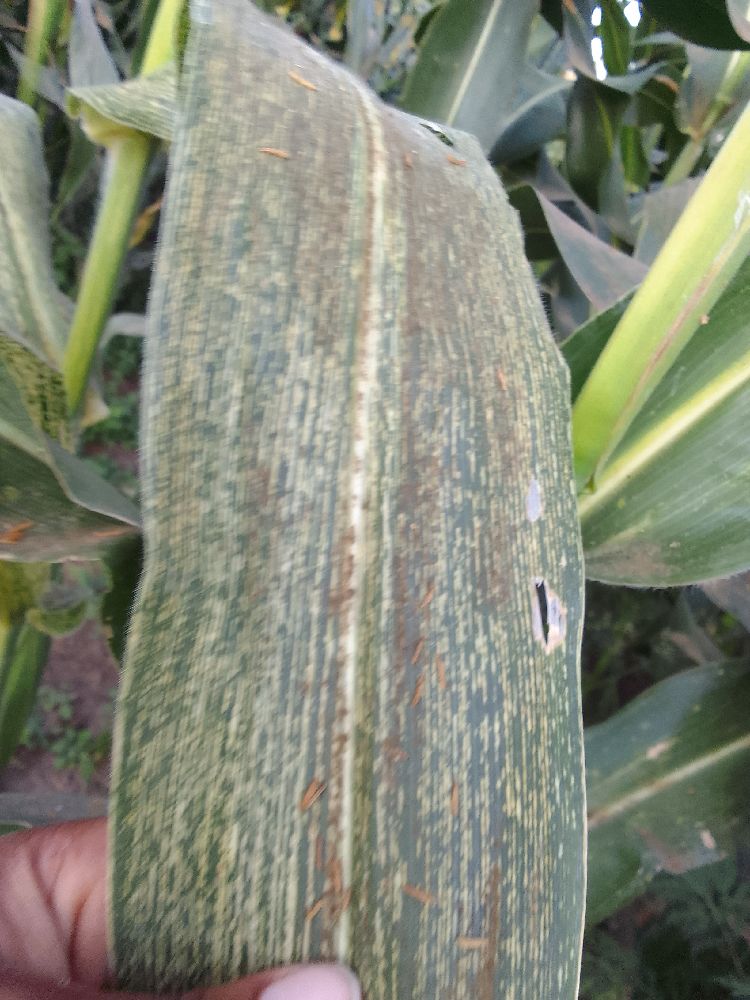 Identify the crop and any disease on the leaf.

maize, maize streak virus
